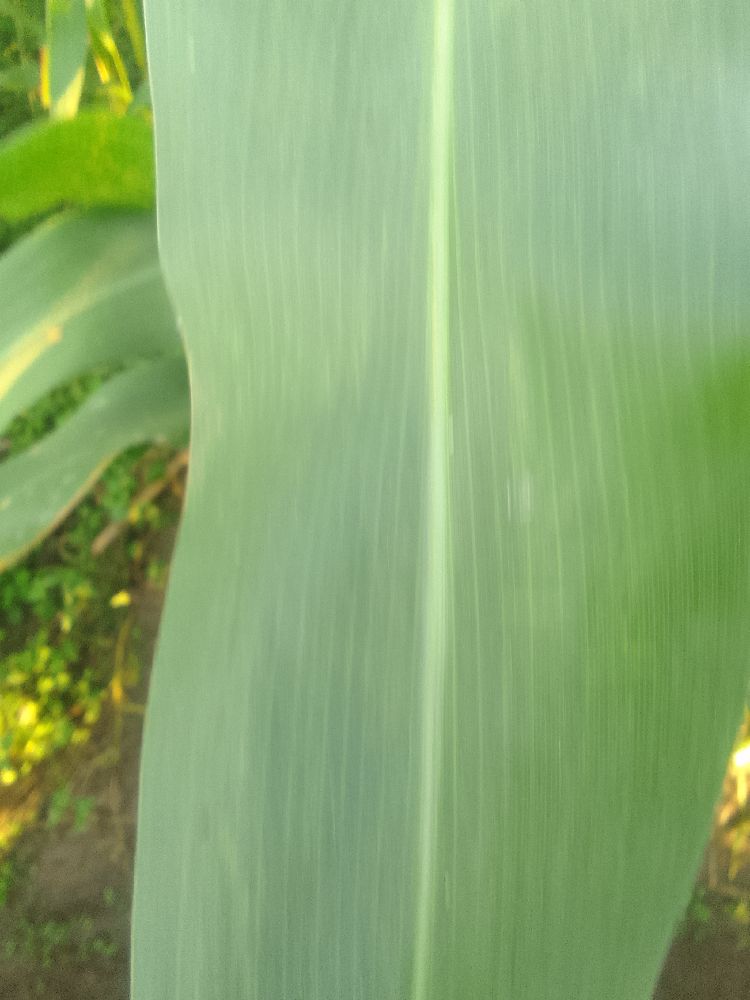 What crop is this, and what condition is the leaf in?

maize, healthy
